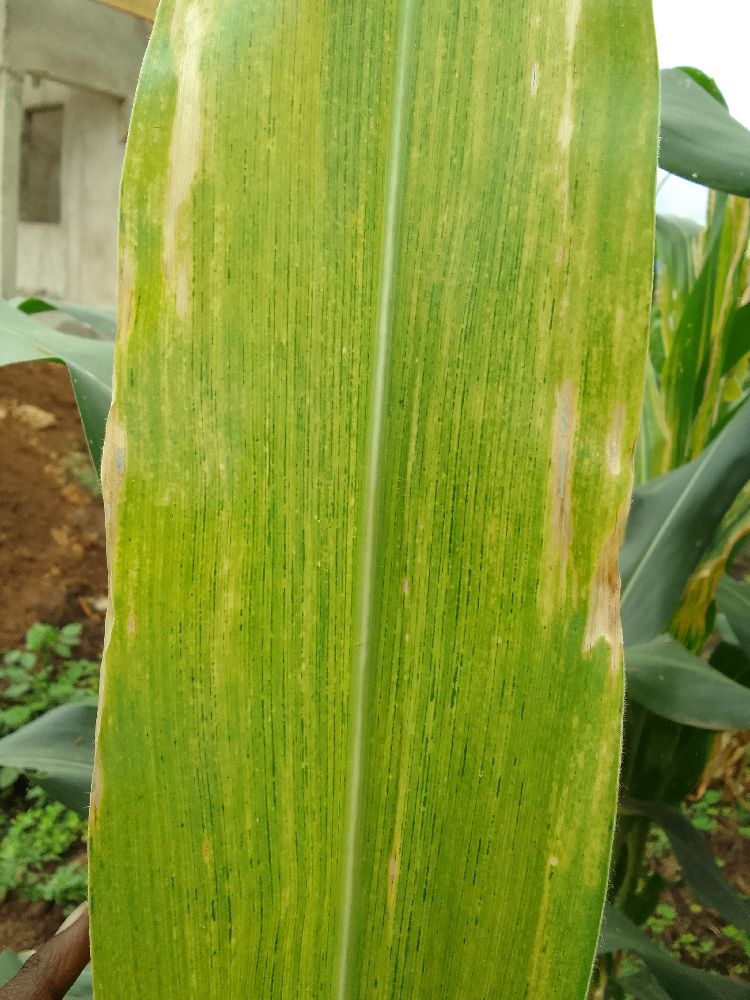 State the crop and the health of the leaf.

maize, maize lethal necrosis
